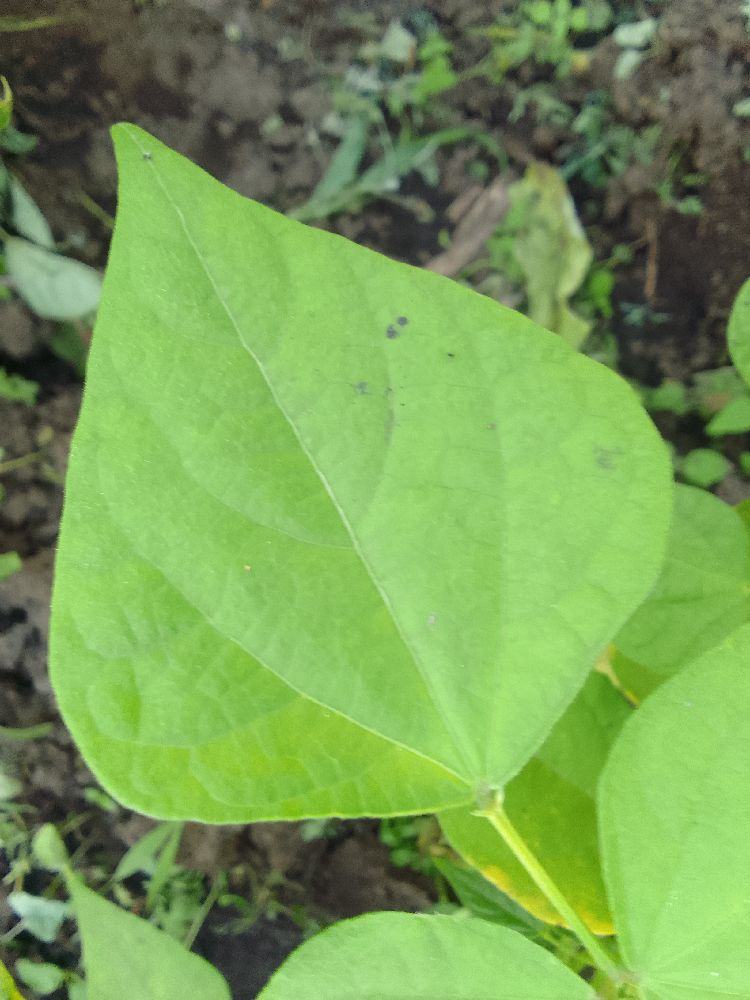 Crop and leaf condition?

common bean, healthy
